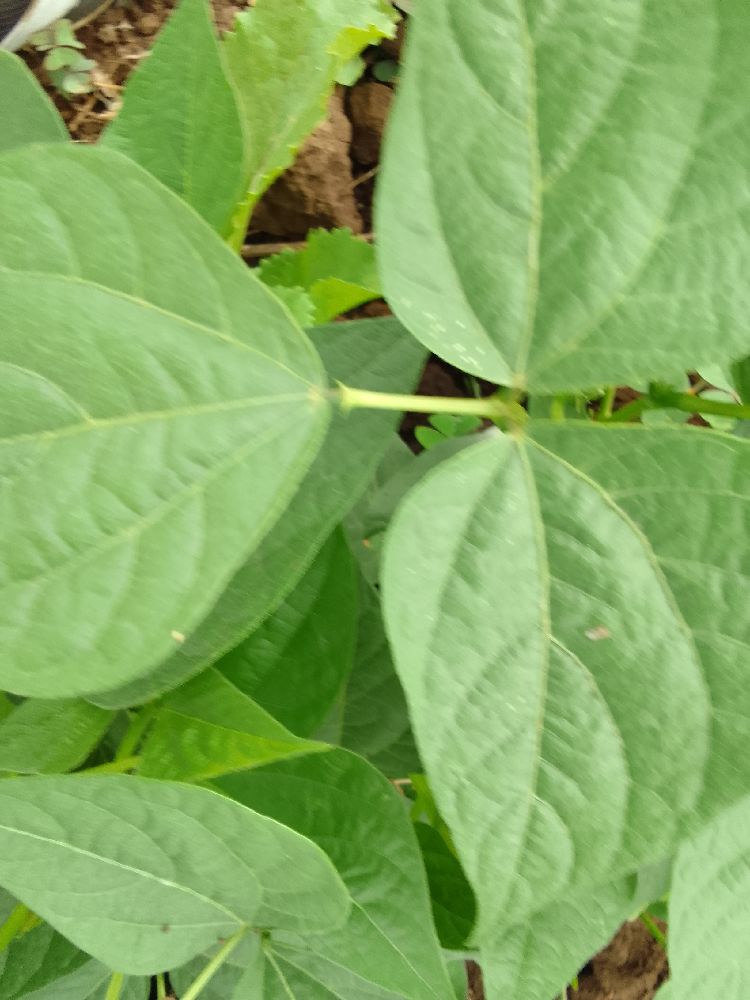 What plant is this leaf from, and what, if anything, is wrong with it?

common bean, healthy
